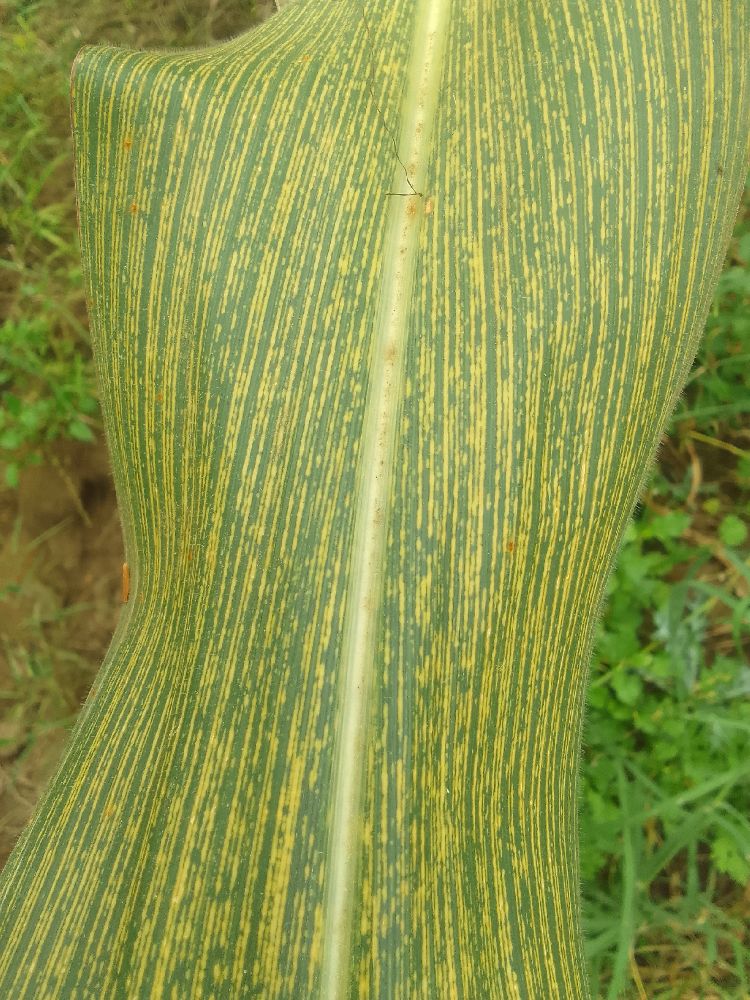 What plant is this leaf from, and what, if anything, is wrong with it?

maize, maize streak virus
